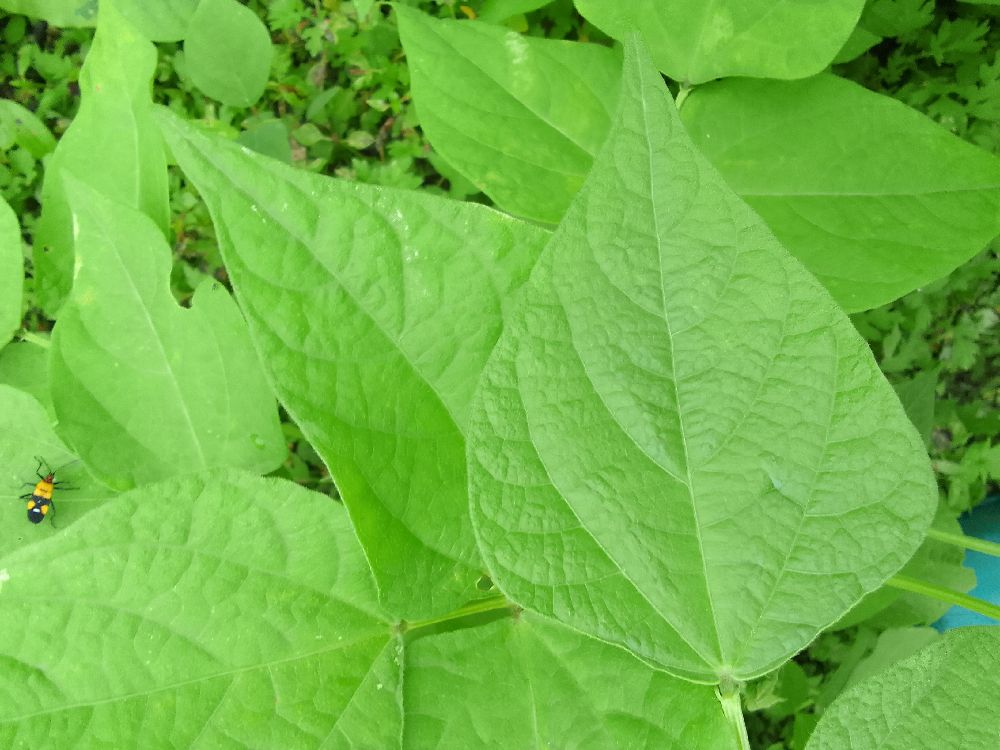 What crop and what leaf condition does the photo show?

common bean, healthy
